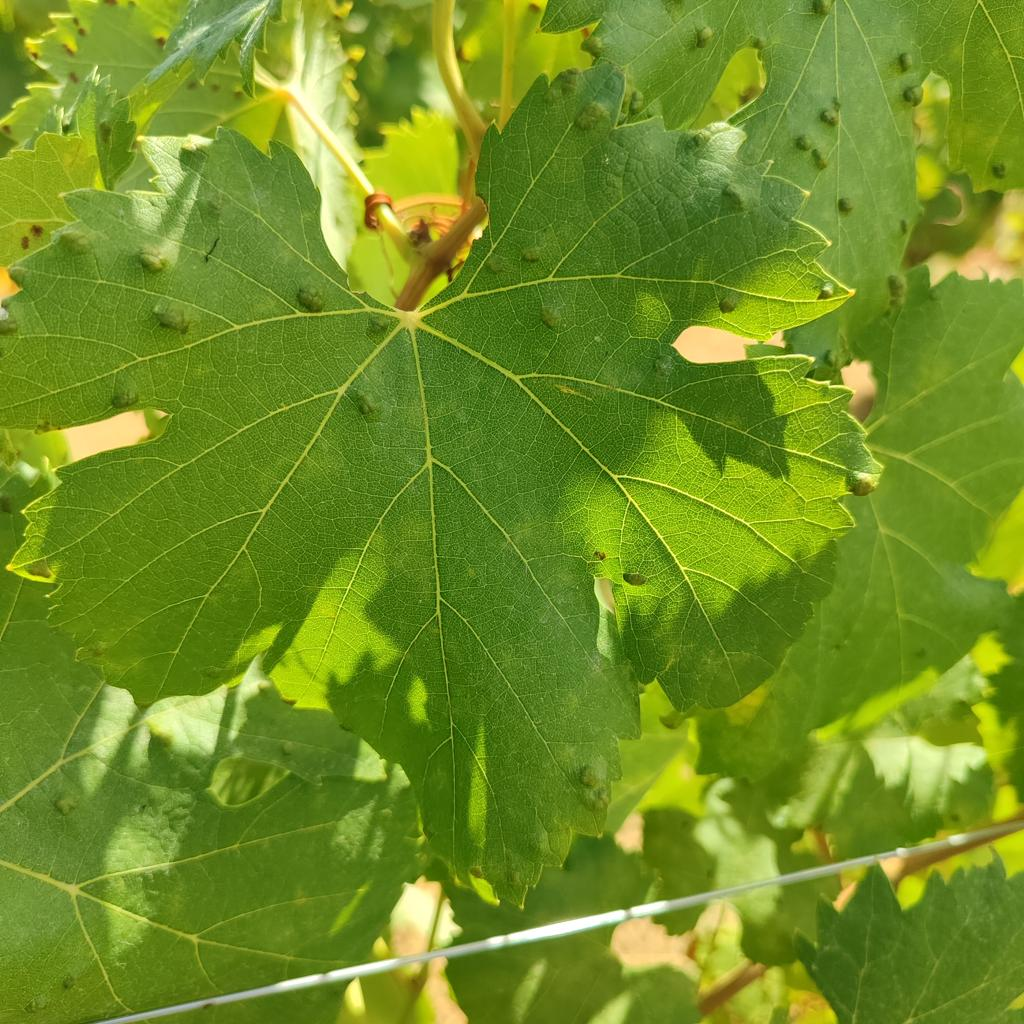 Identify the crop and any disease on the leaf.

grapevine, erineum mite
